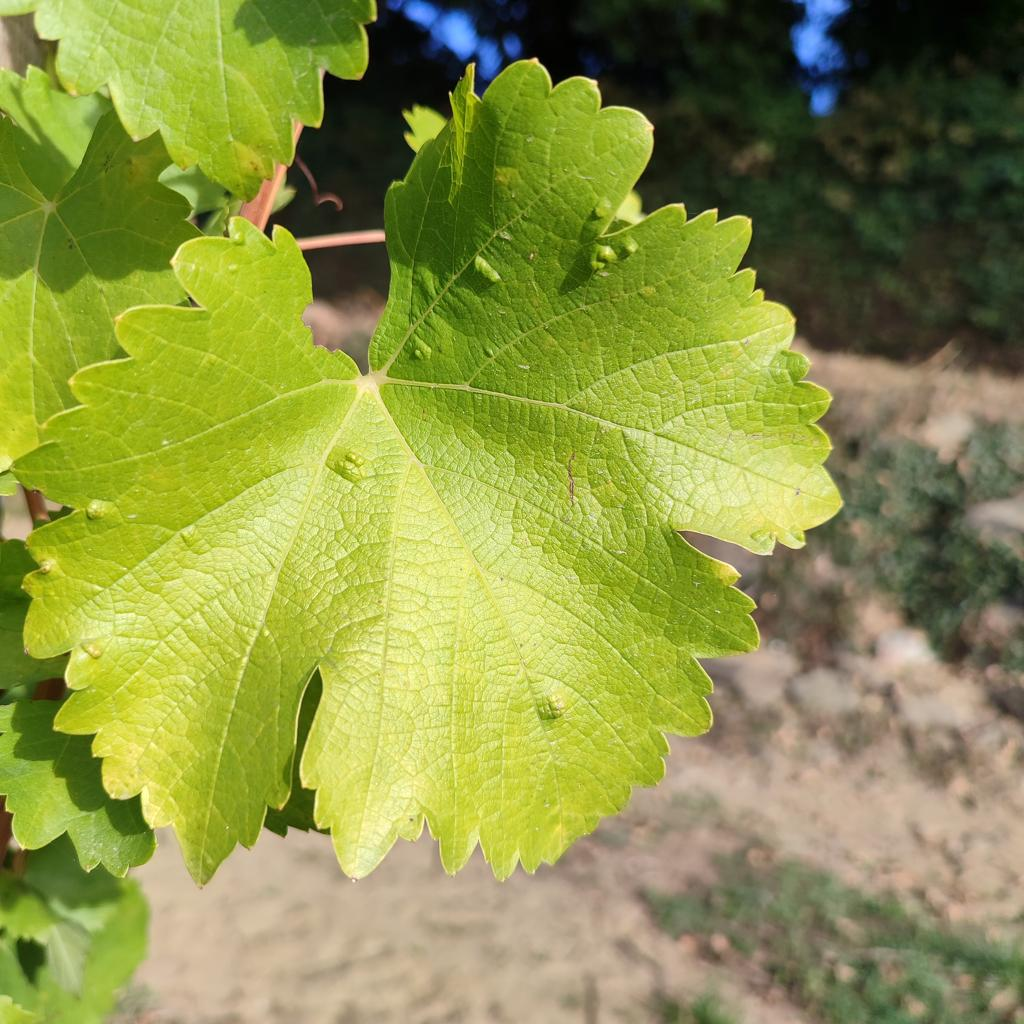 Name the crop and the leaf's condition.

grapevine, erineum mite
